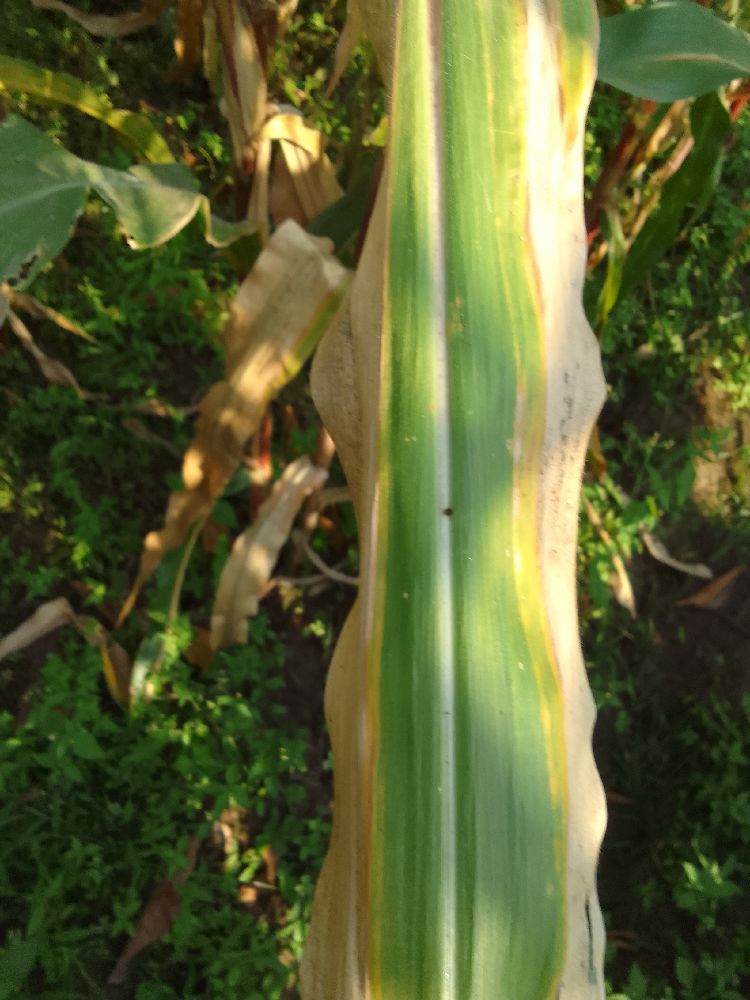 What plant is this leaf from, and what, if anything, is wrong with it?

maize, maize lethal necrosis
